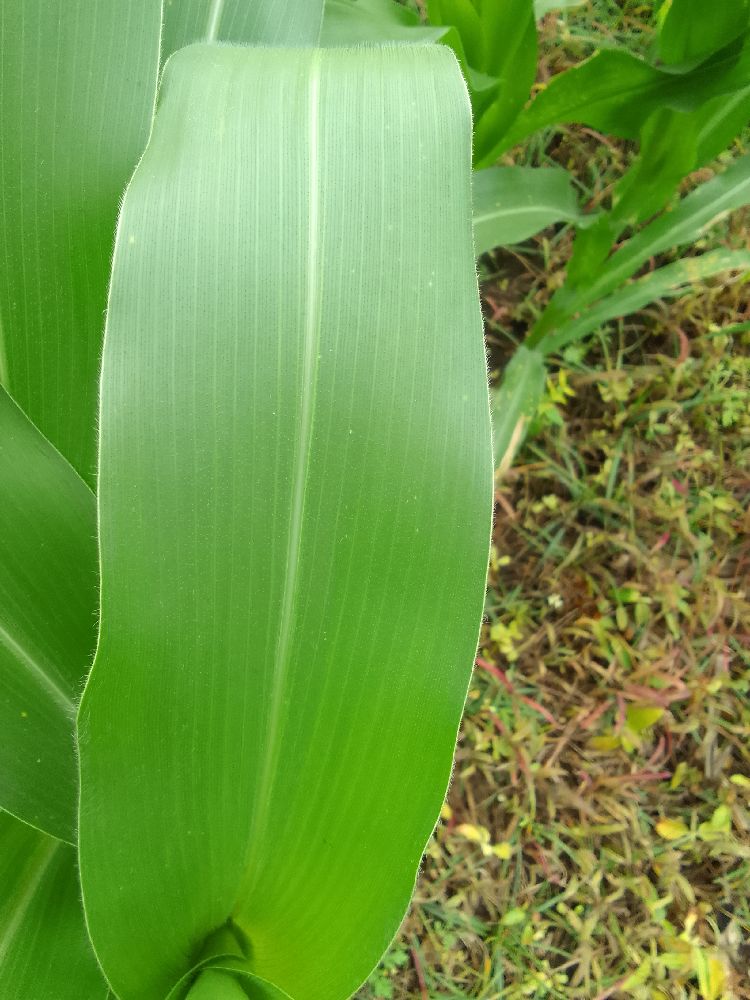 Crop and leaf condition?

maize, healthy
